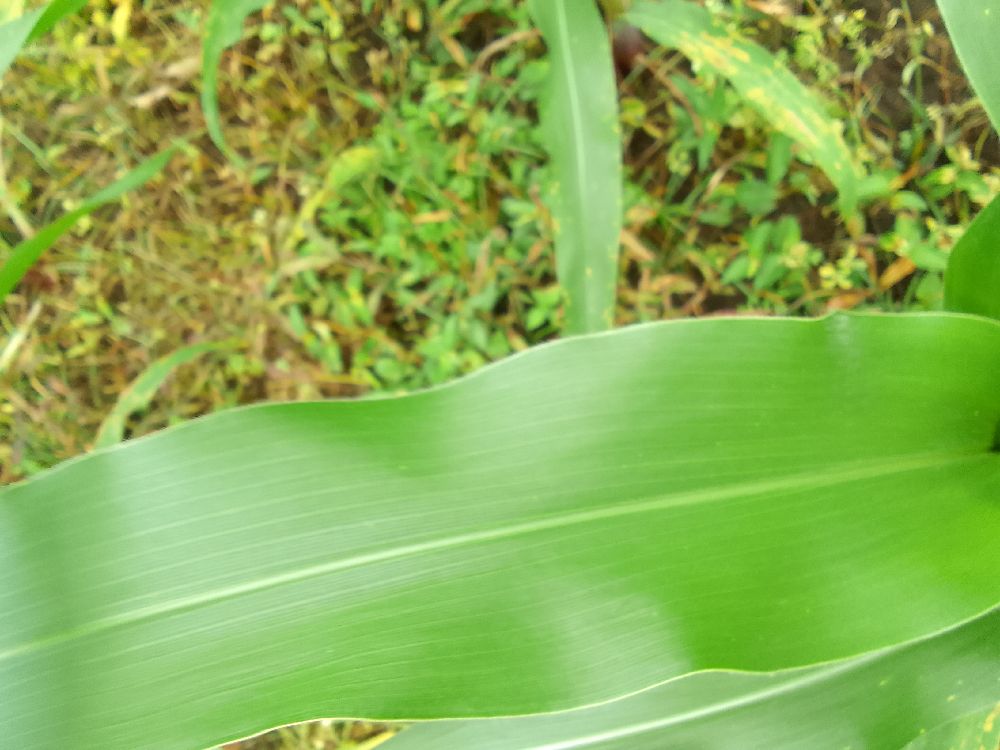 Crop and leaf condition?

maize, healthy
